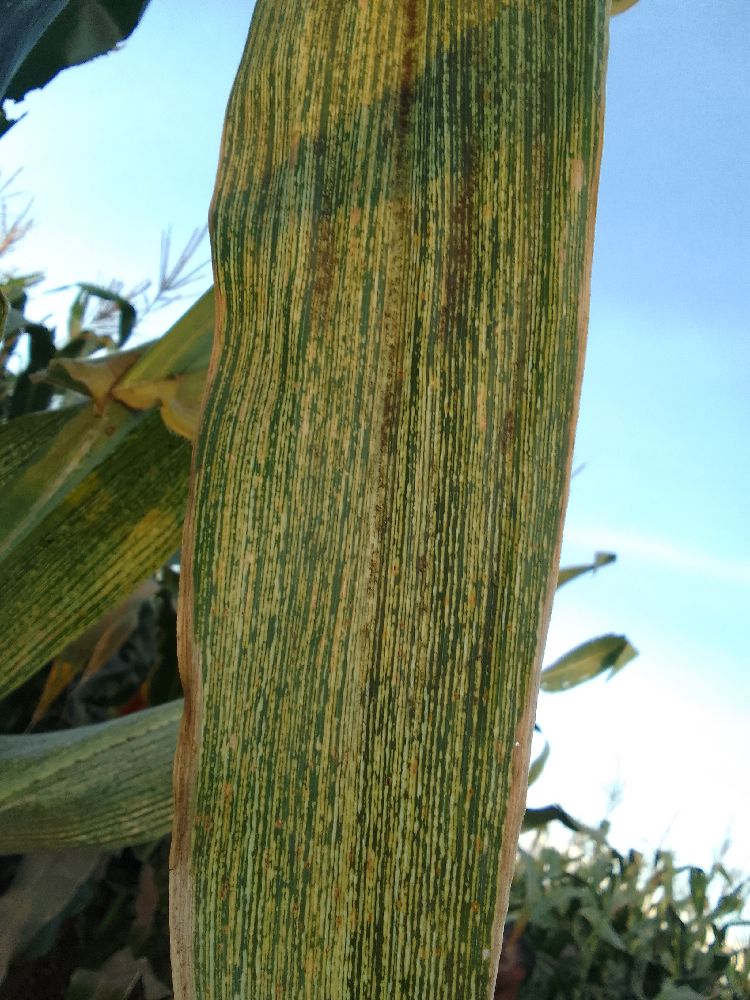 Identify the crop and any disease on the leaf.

maize, maize streak virus
